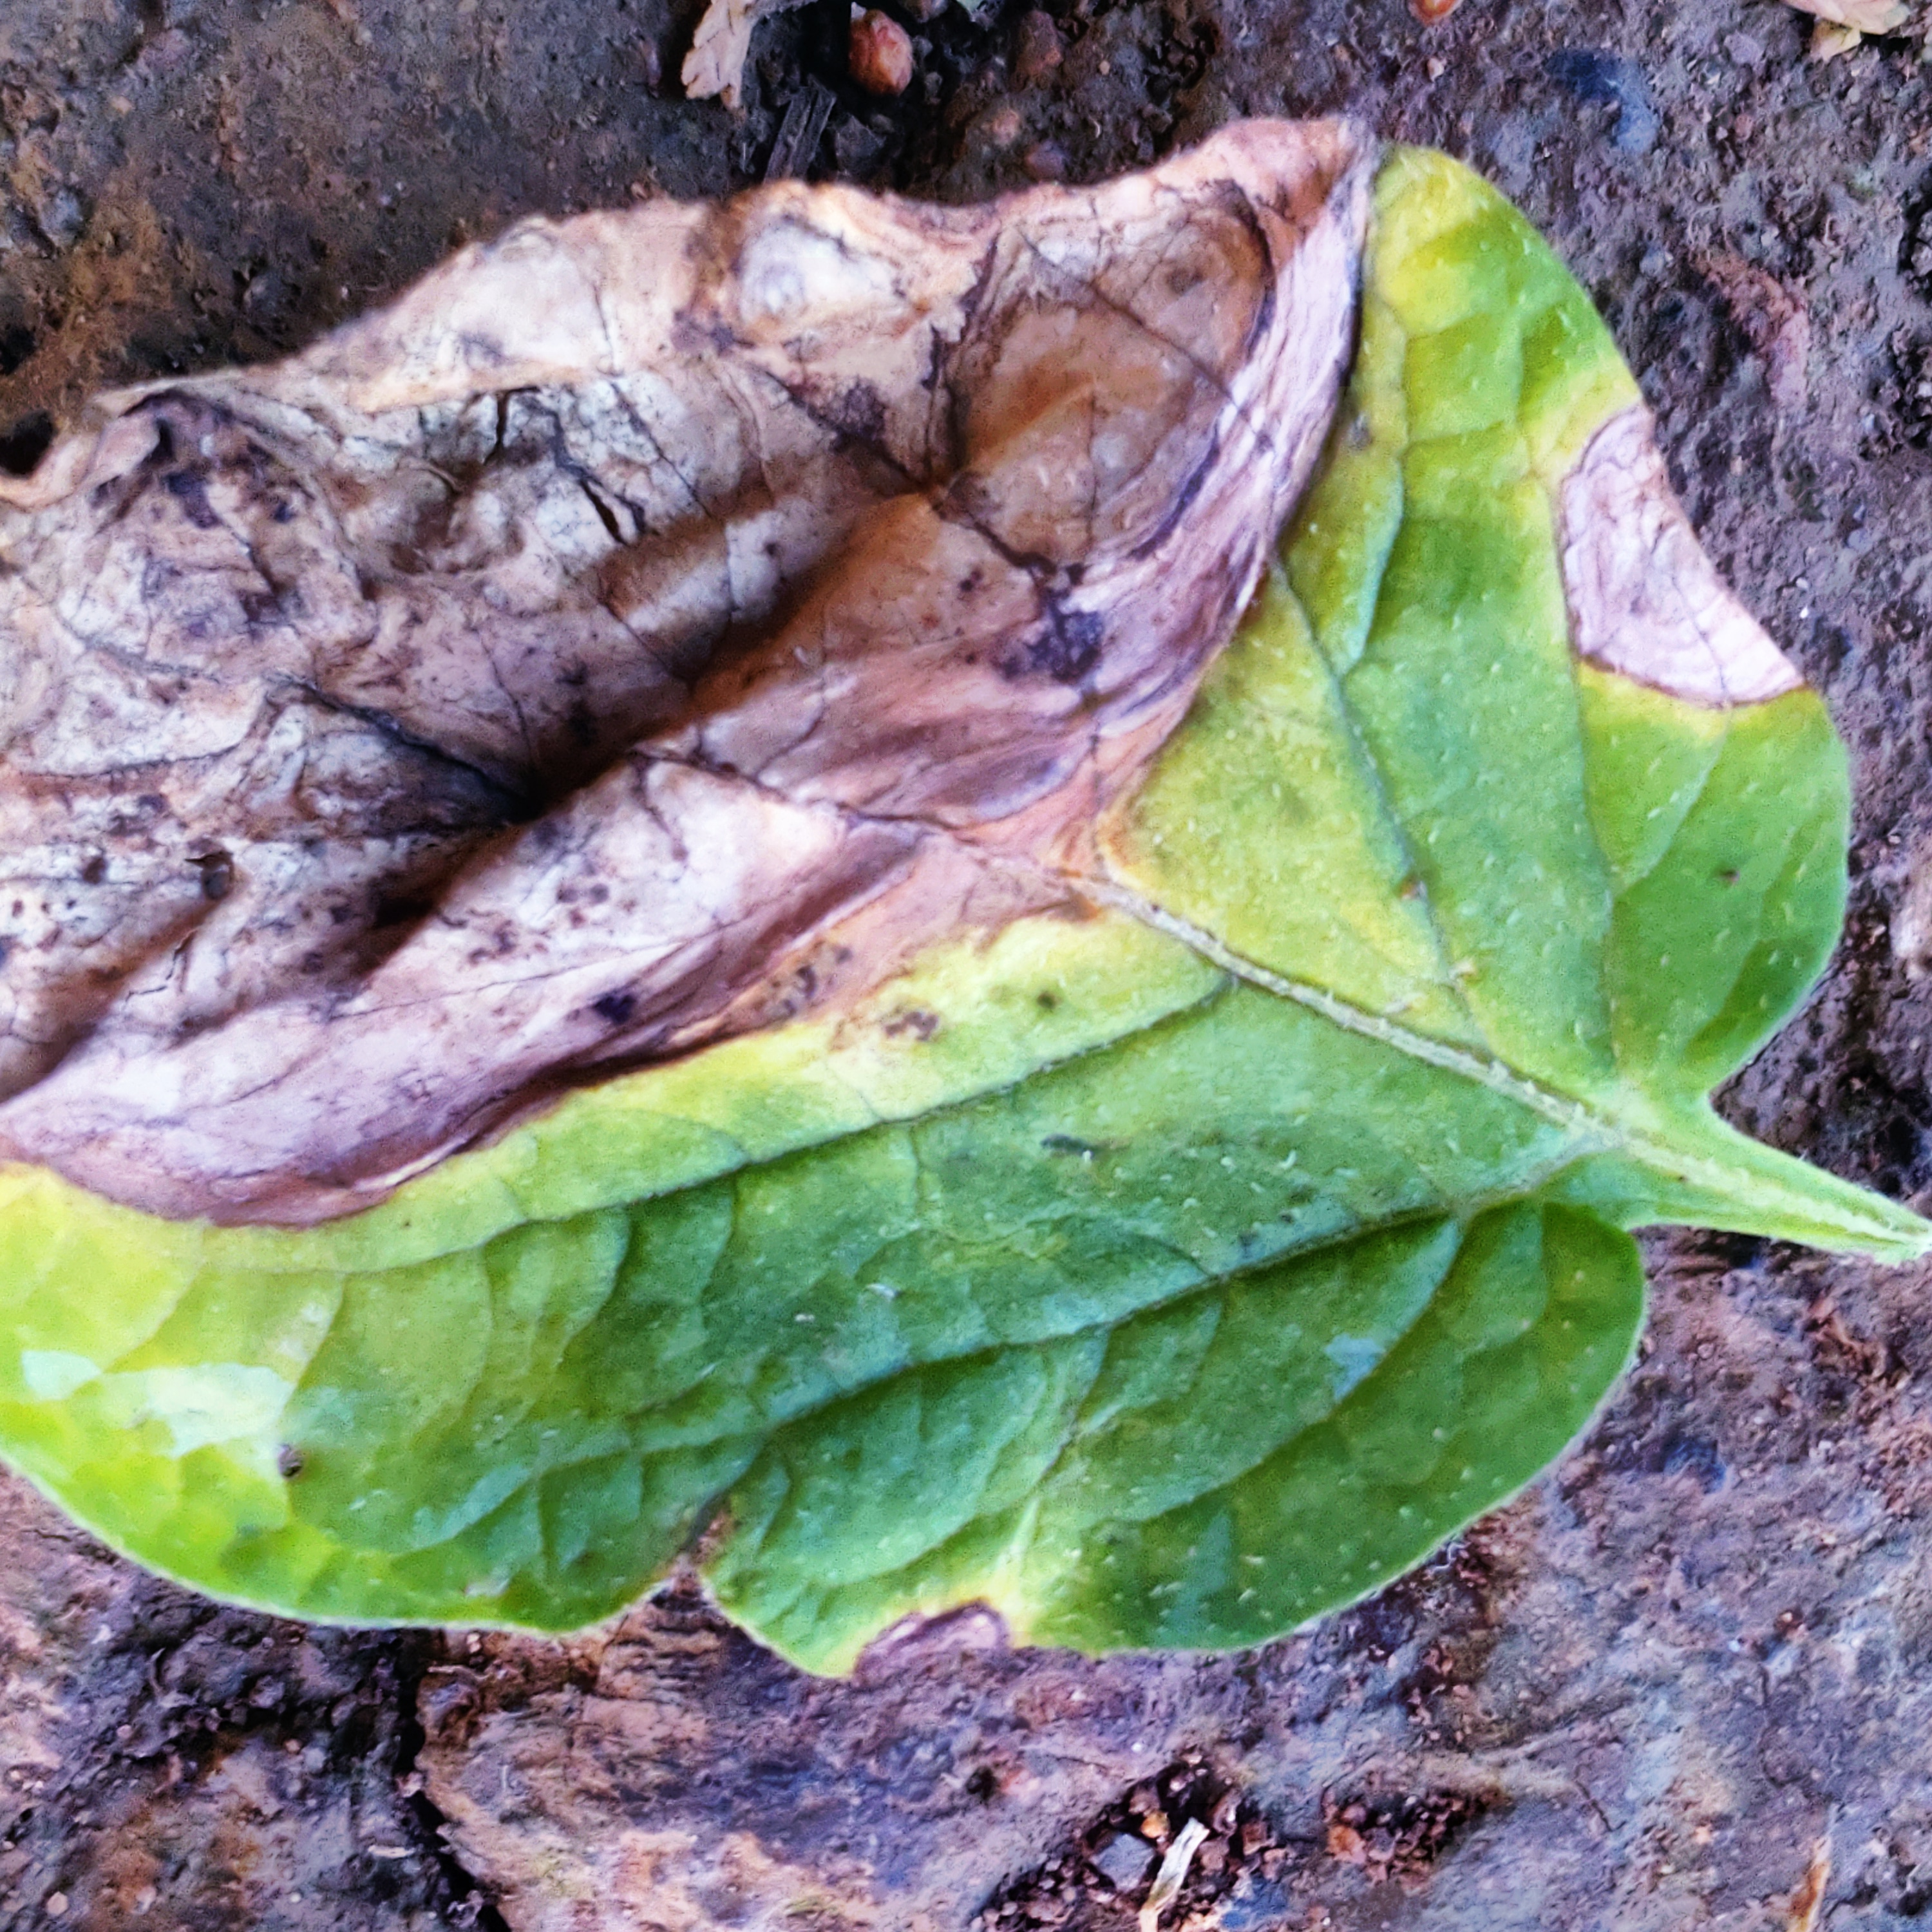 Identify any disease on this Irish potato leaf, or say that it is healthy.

late blight
